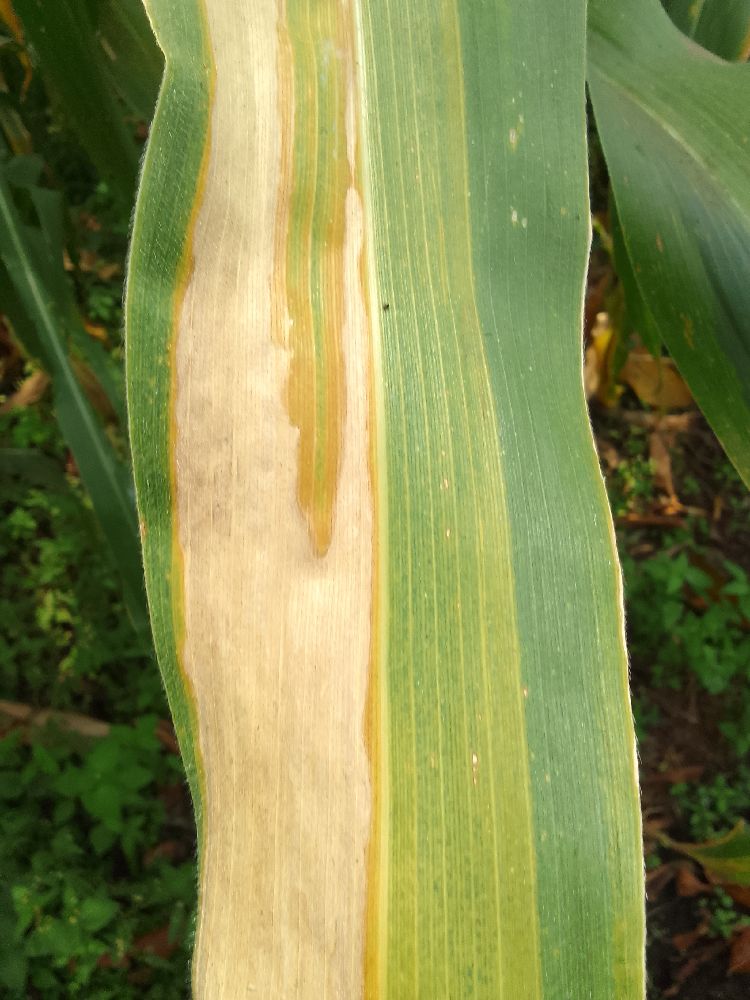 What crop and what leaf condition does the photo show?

maize, maize lethal necrosis
